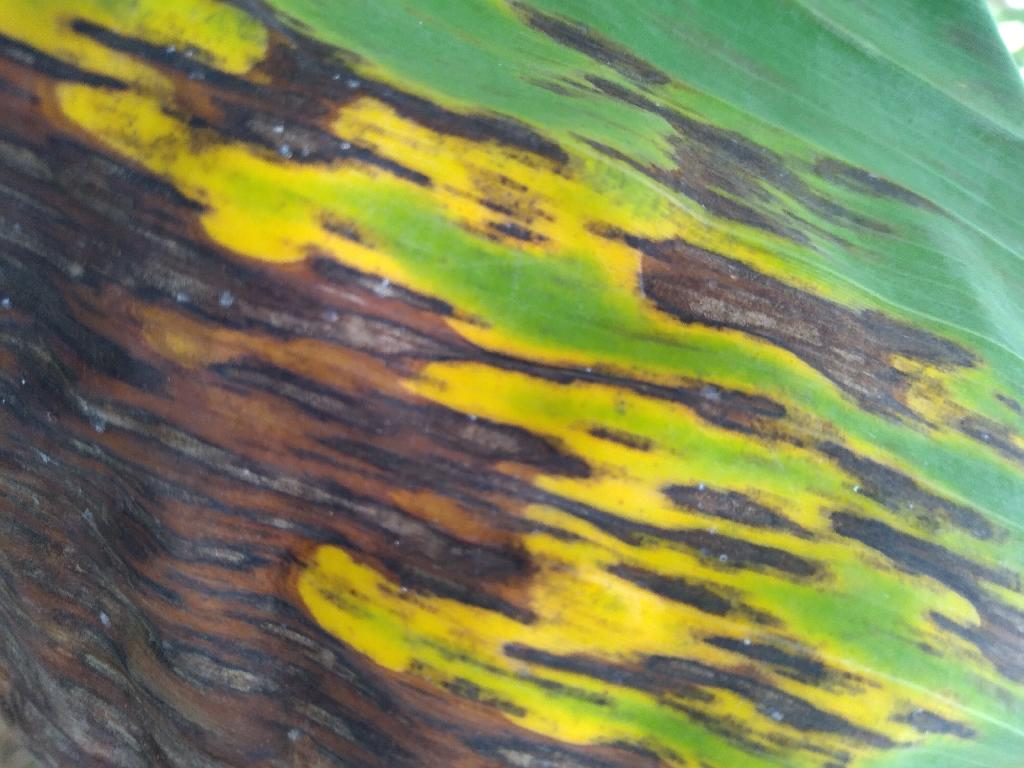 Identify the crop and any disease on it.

banana, black sigatoka
